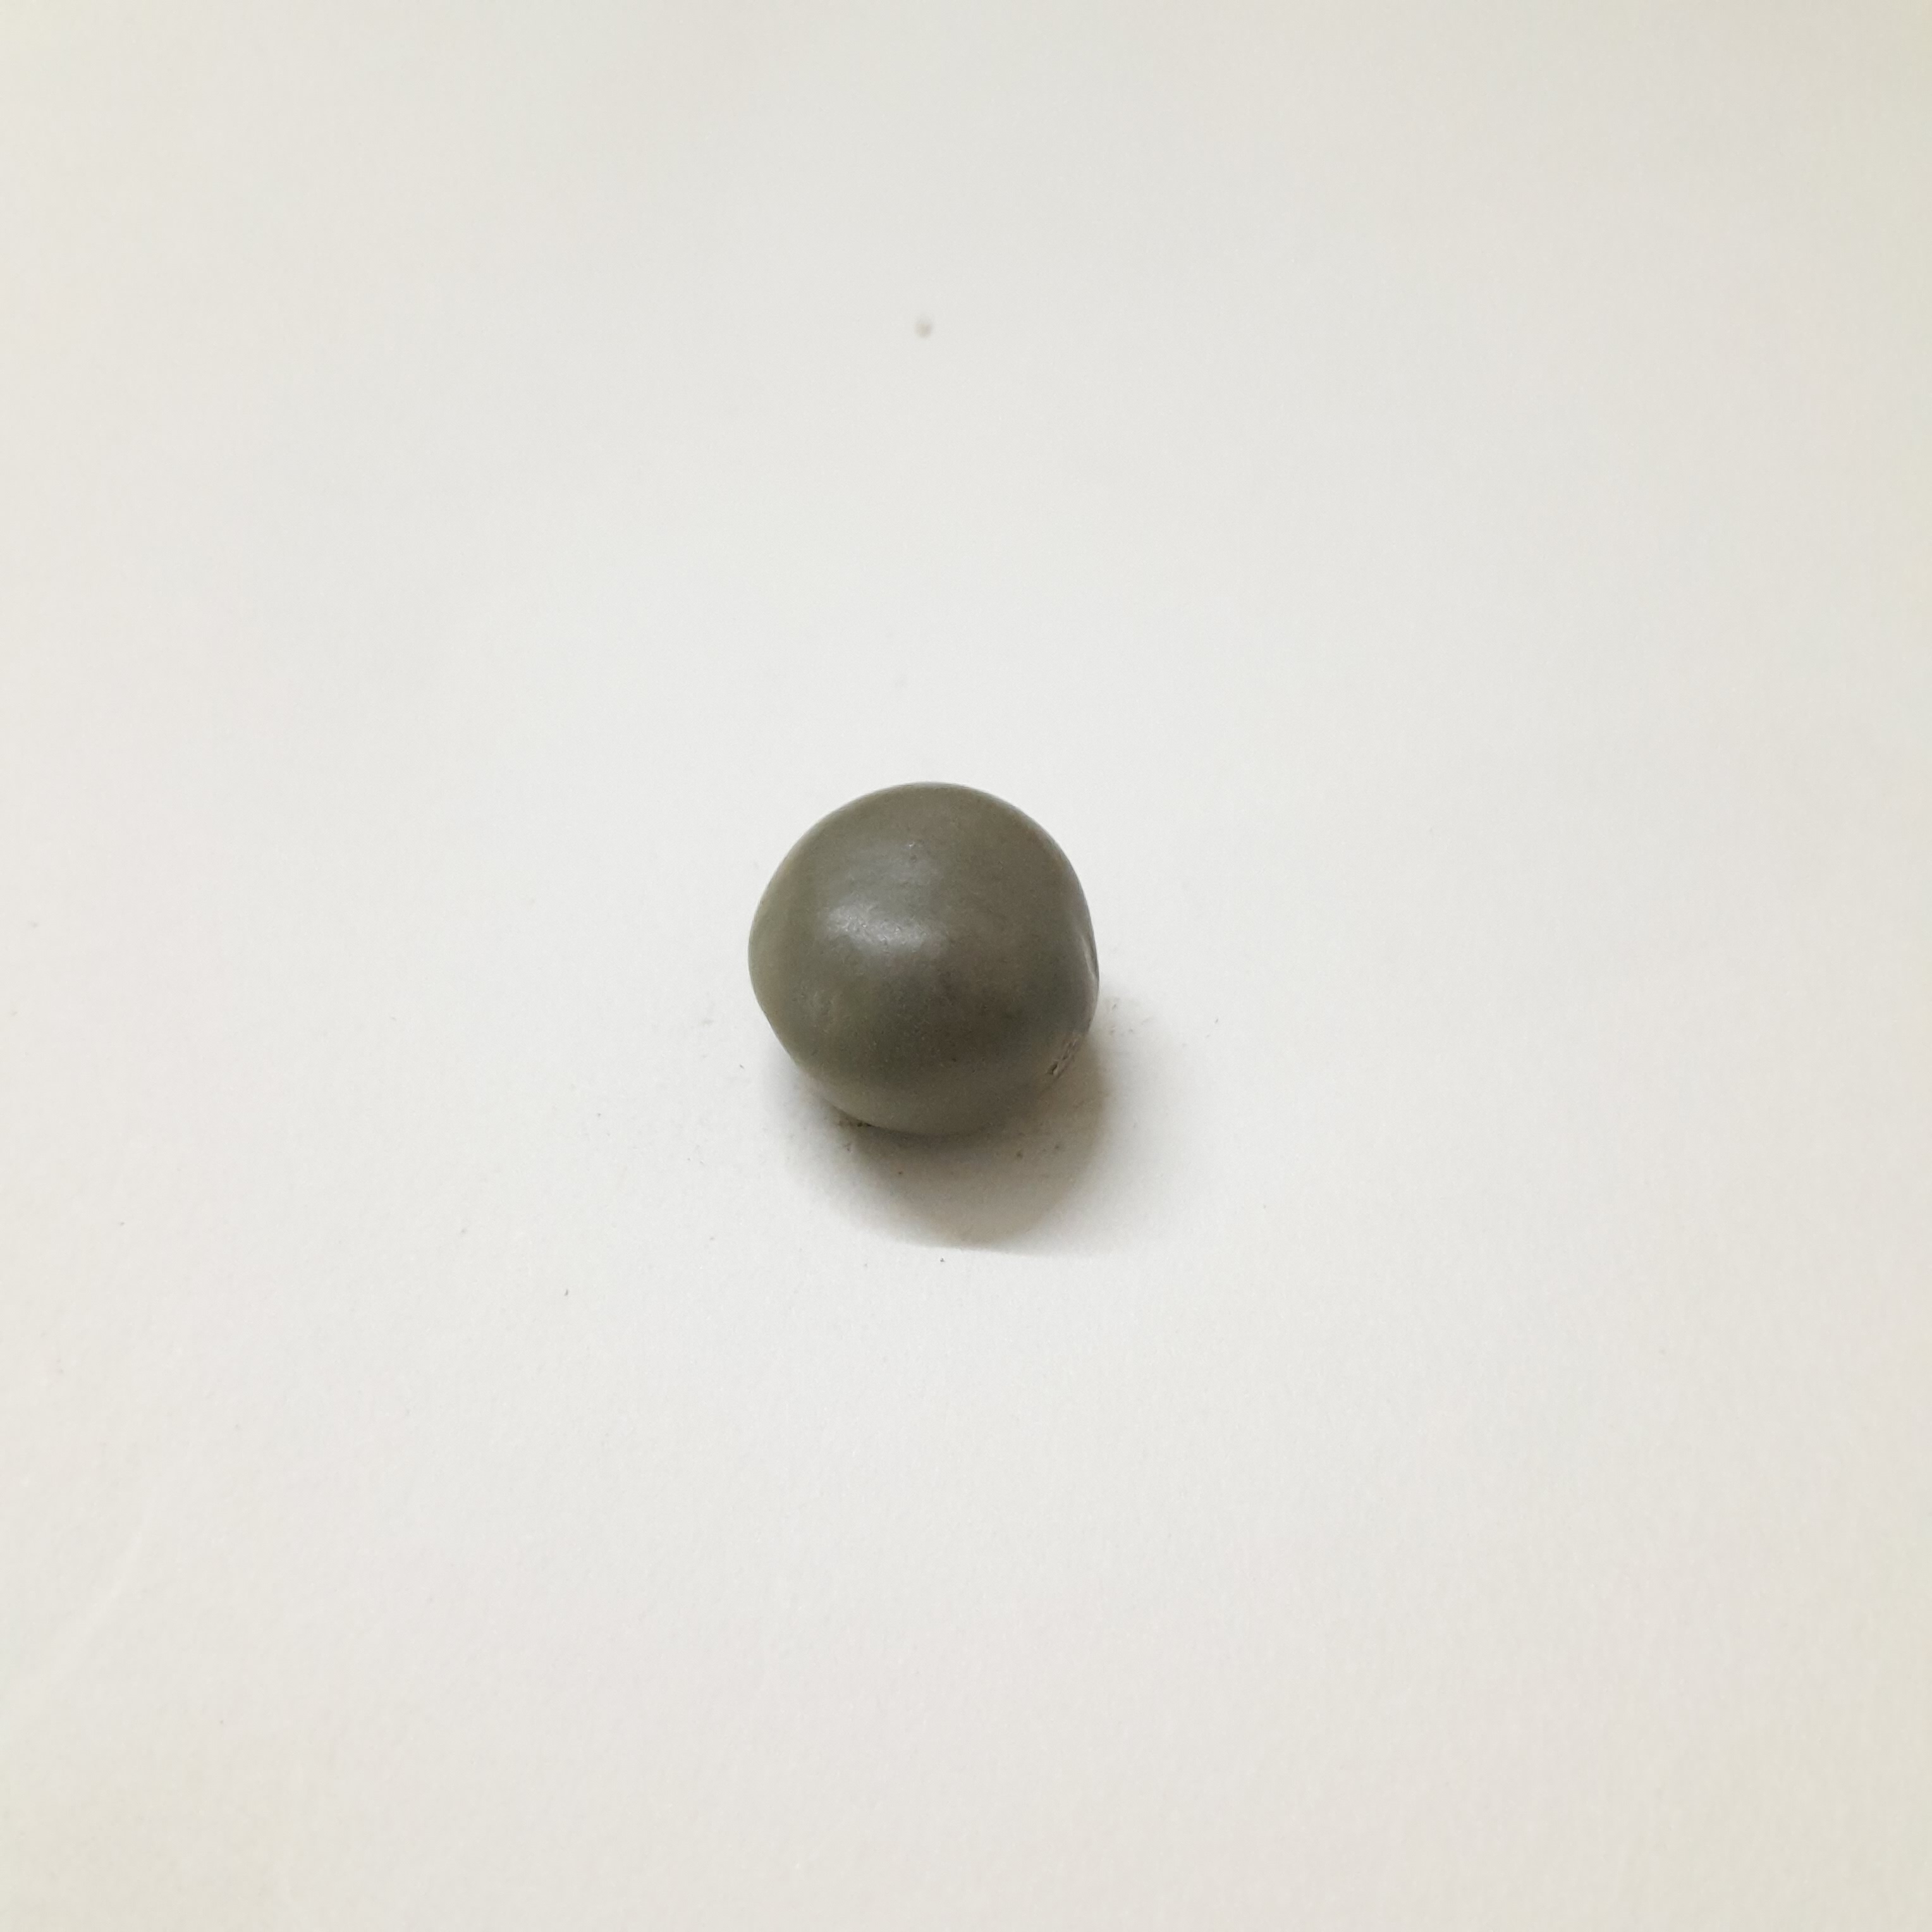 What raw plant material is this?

sagargota
